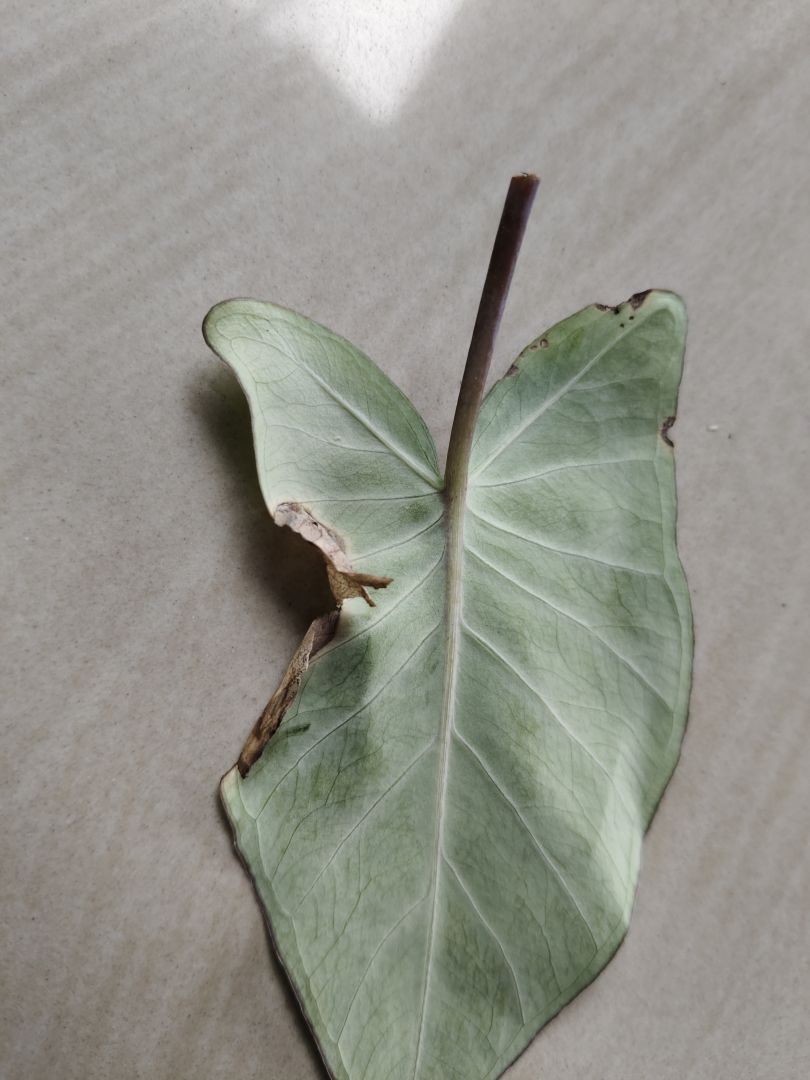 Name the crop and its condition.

taro, leaf blight
